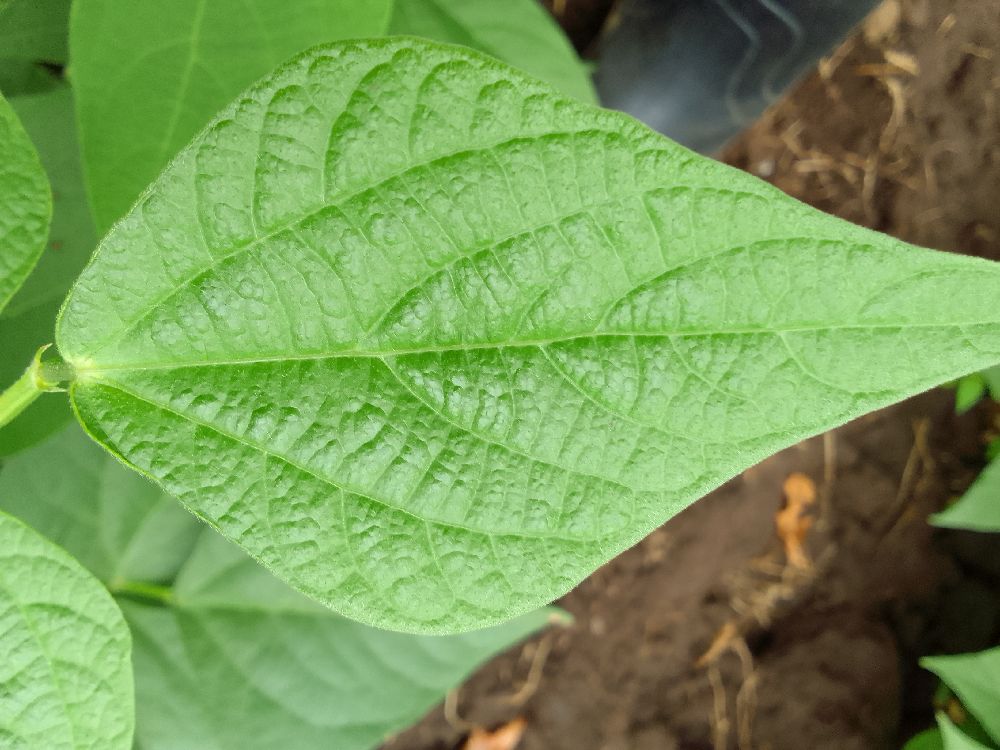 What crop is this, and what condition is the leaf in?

common bean, healthy
